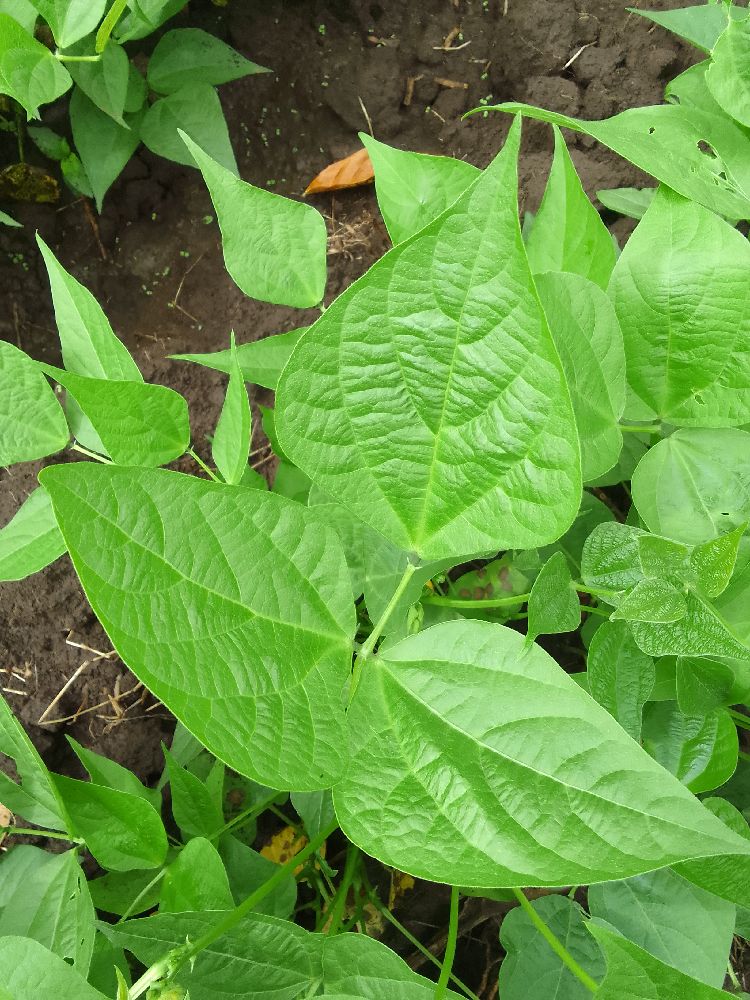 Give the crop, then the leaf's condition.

common bean, healthy
